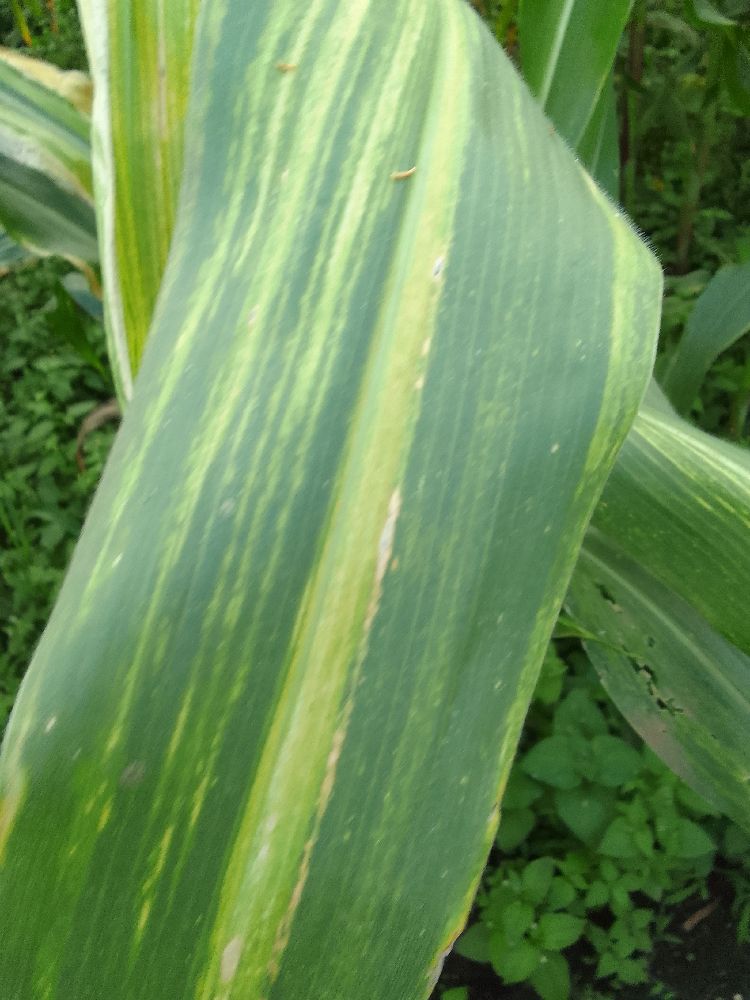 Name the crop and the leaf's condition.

maize, maize lethal necrosis
